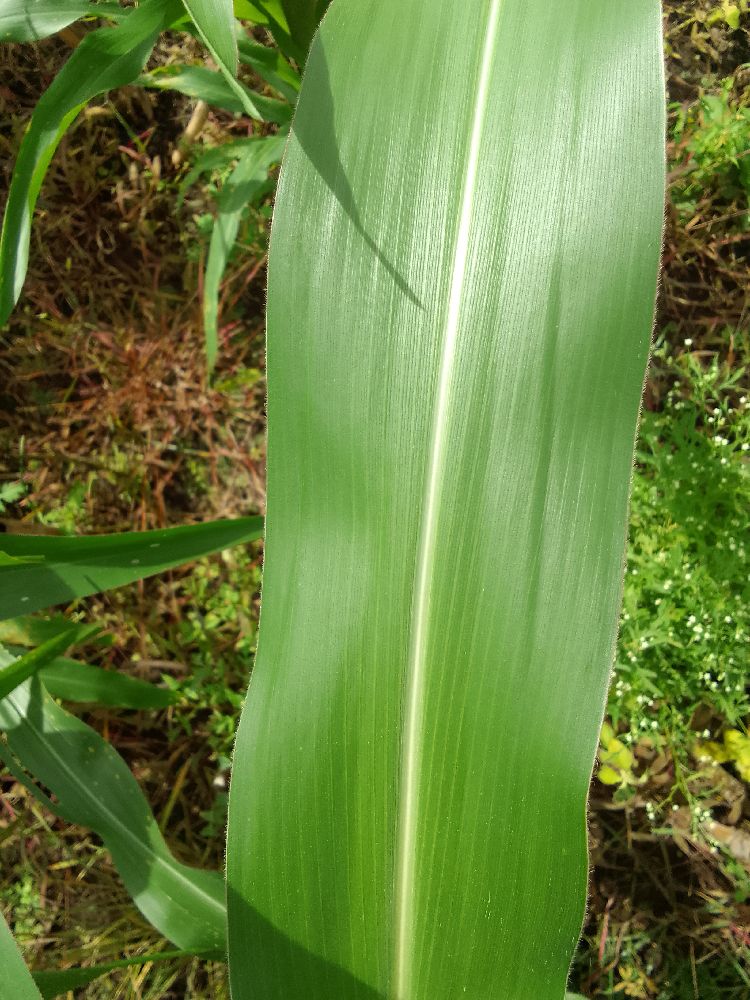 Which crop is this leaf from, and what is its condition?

maize, healthy
